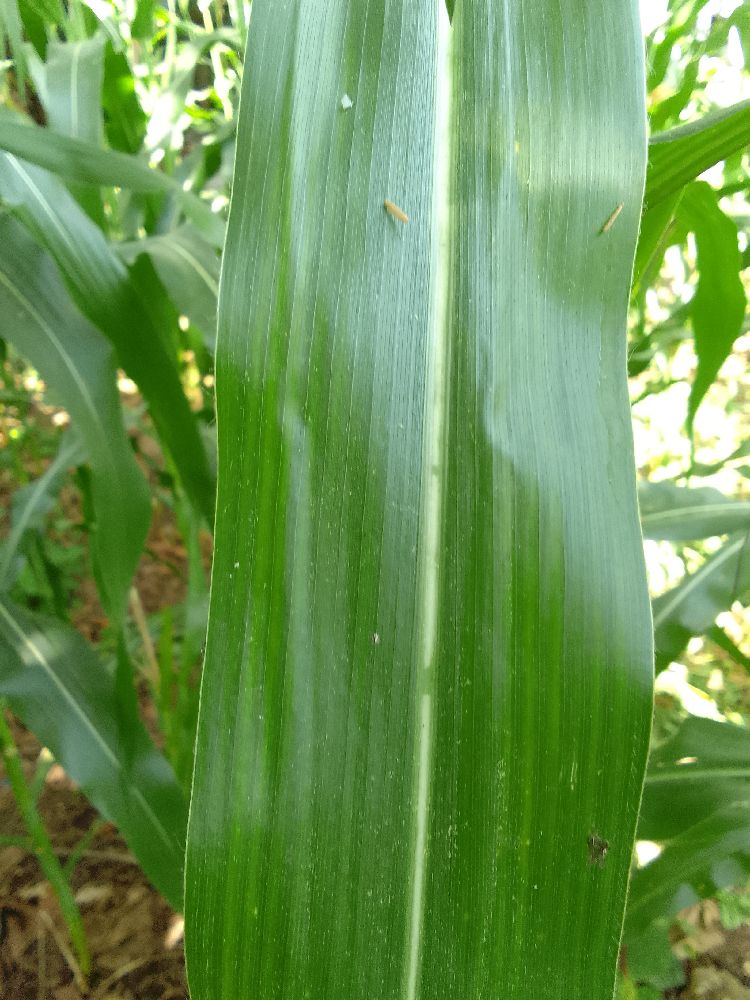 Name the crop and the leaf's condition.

maize, healthy
